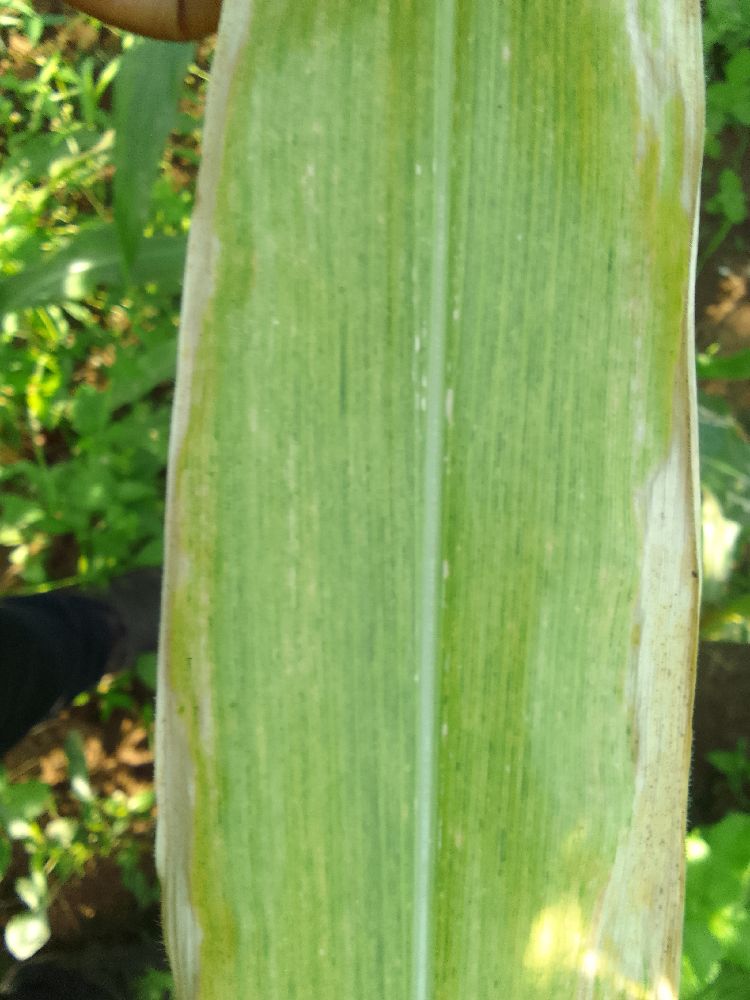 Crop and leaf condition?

maize, maize lethal necrosis
